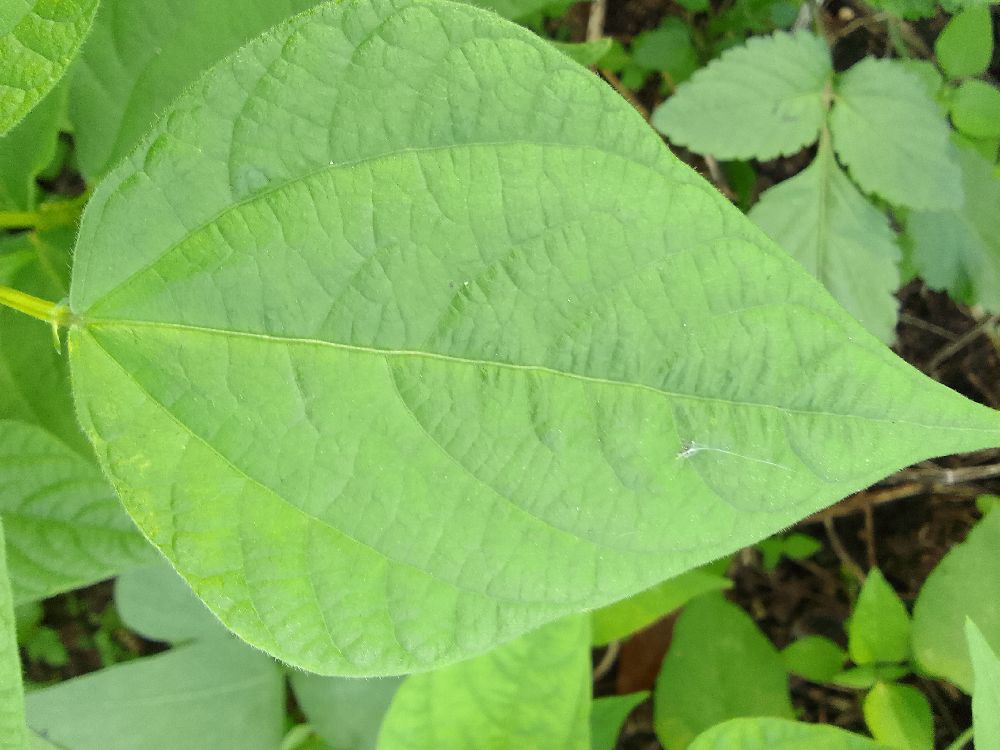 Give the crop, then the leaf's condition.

common bean, healthy
